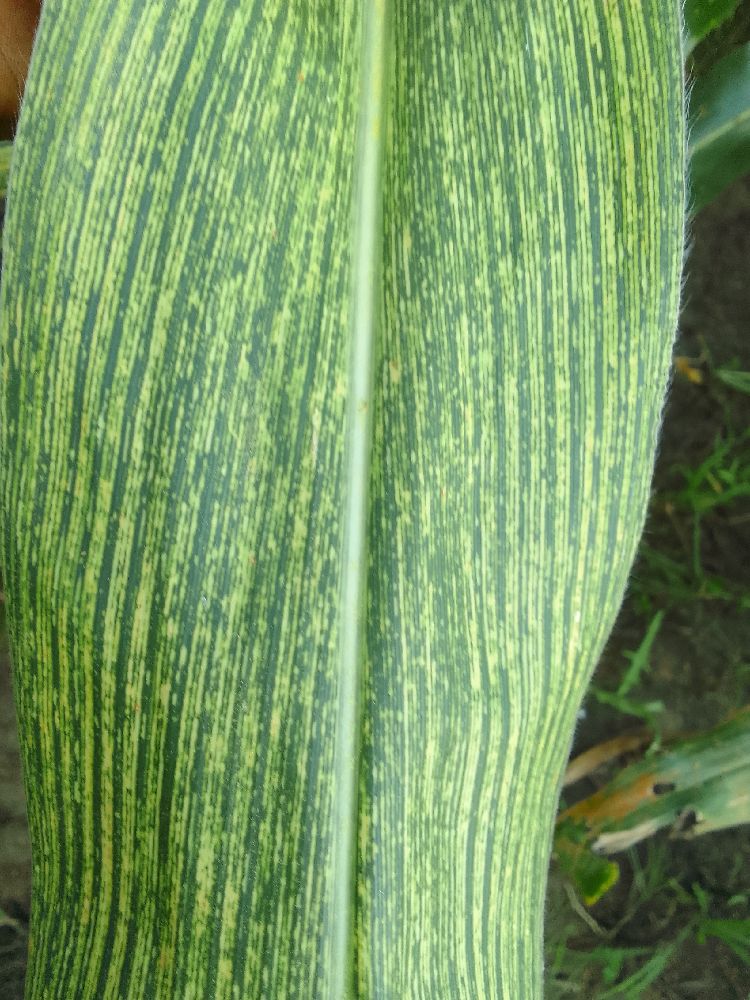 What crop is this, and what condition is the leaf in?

maize, maize streak virus
